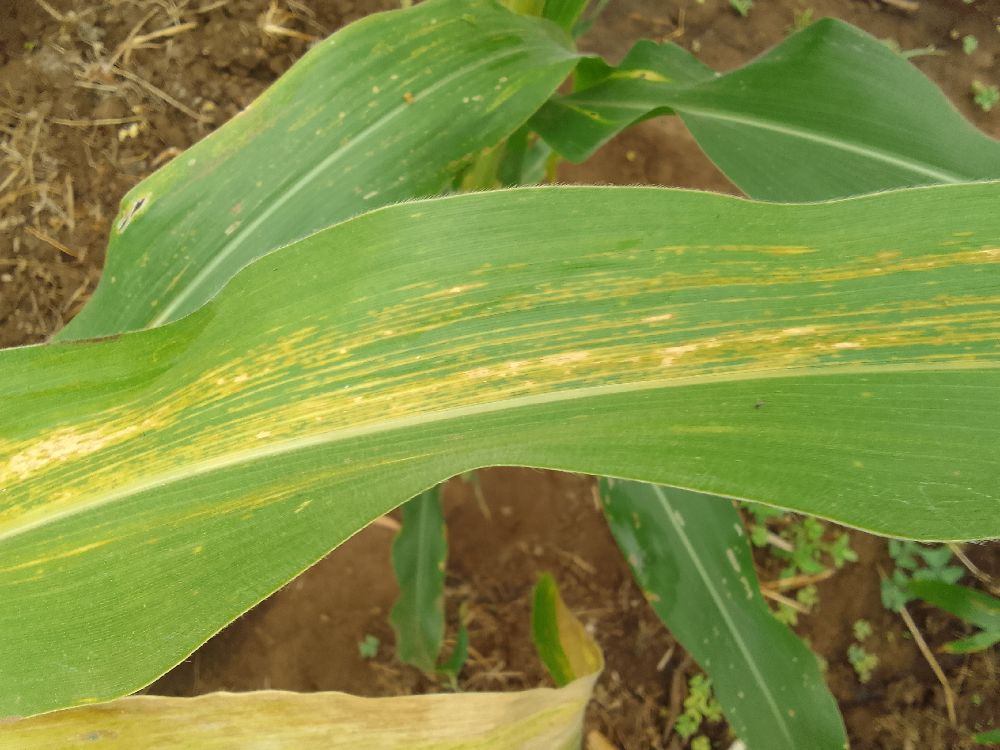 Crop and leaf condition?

maize, maize lethal necrosis
